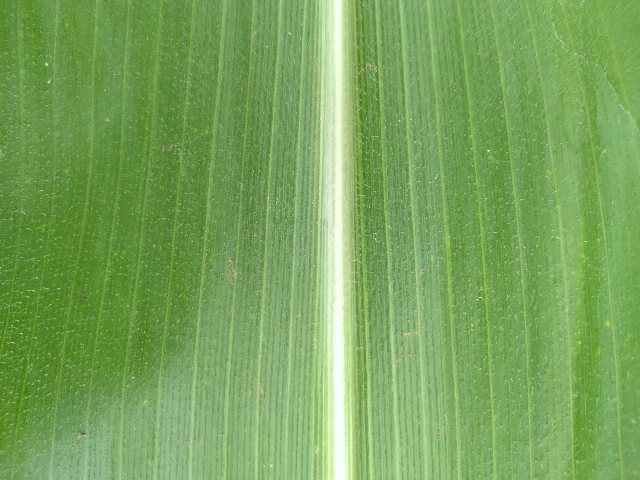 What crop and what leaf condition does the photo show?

maize, healthy
